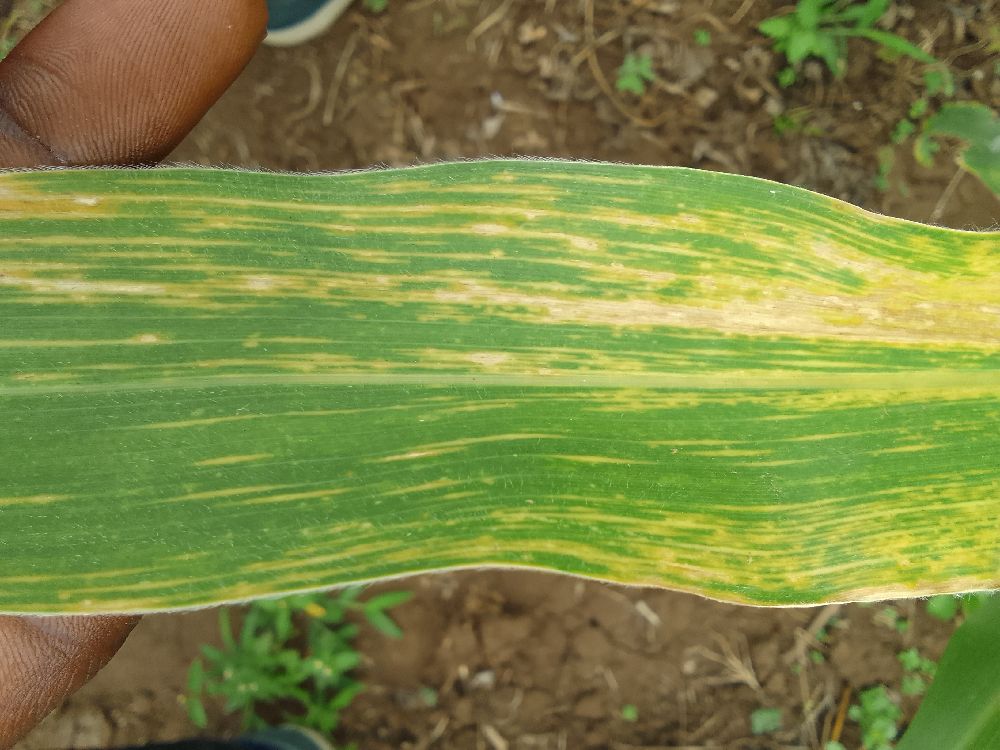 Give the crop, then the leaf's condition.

maize, maize lethal necrosis
